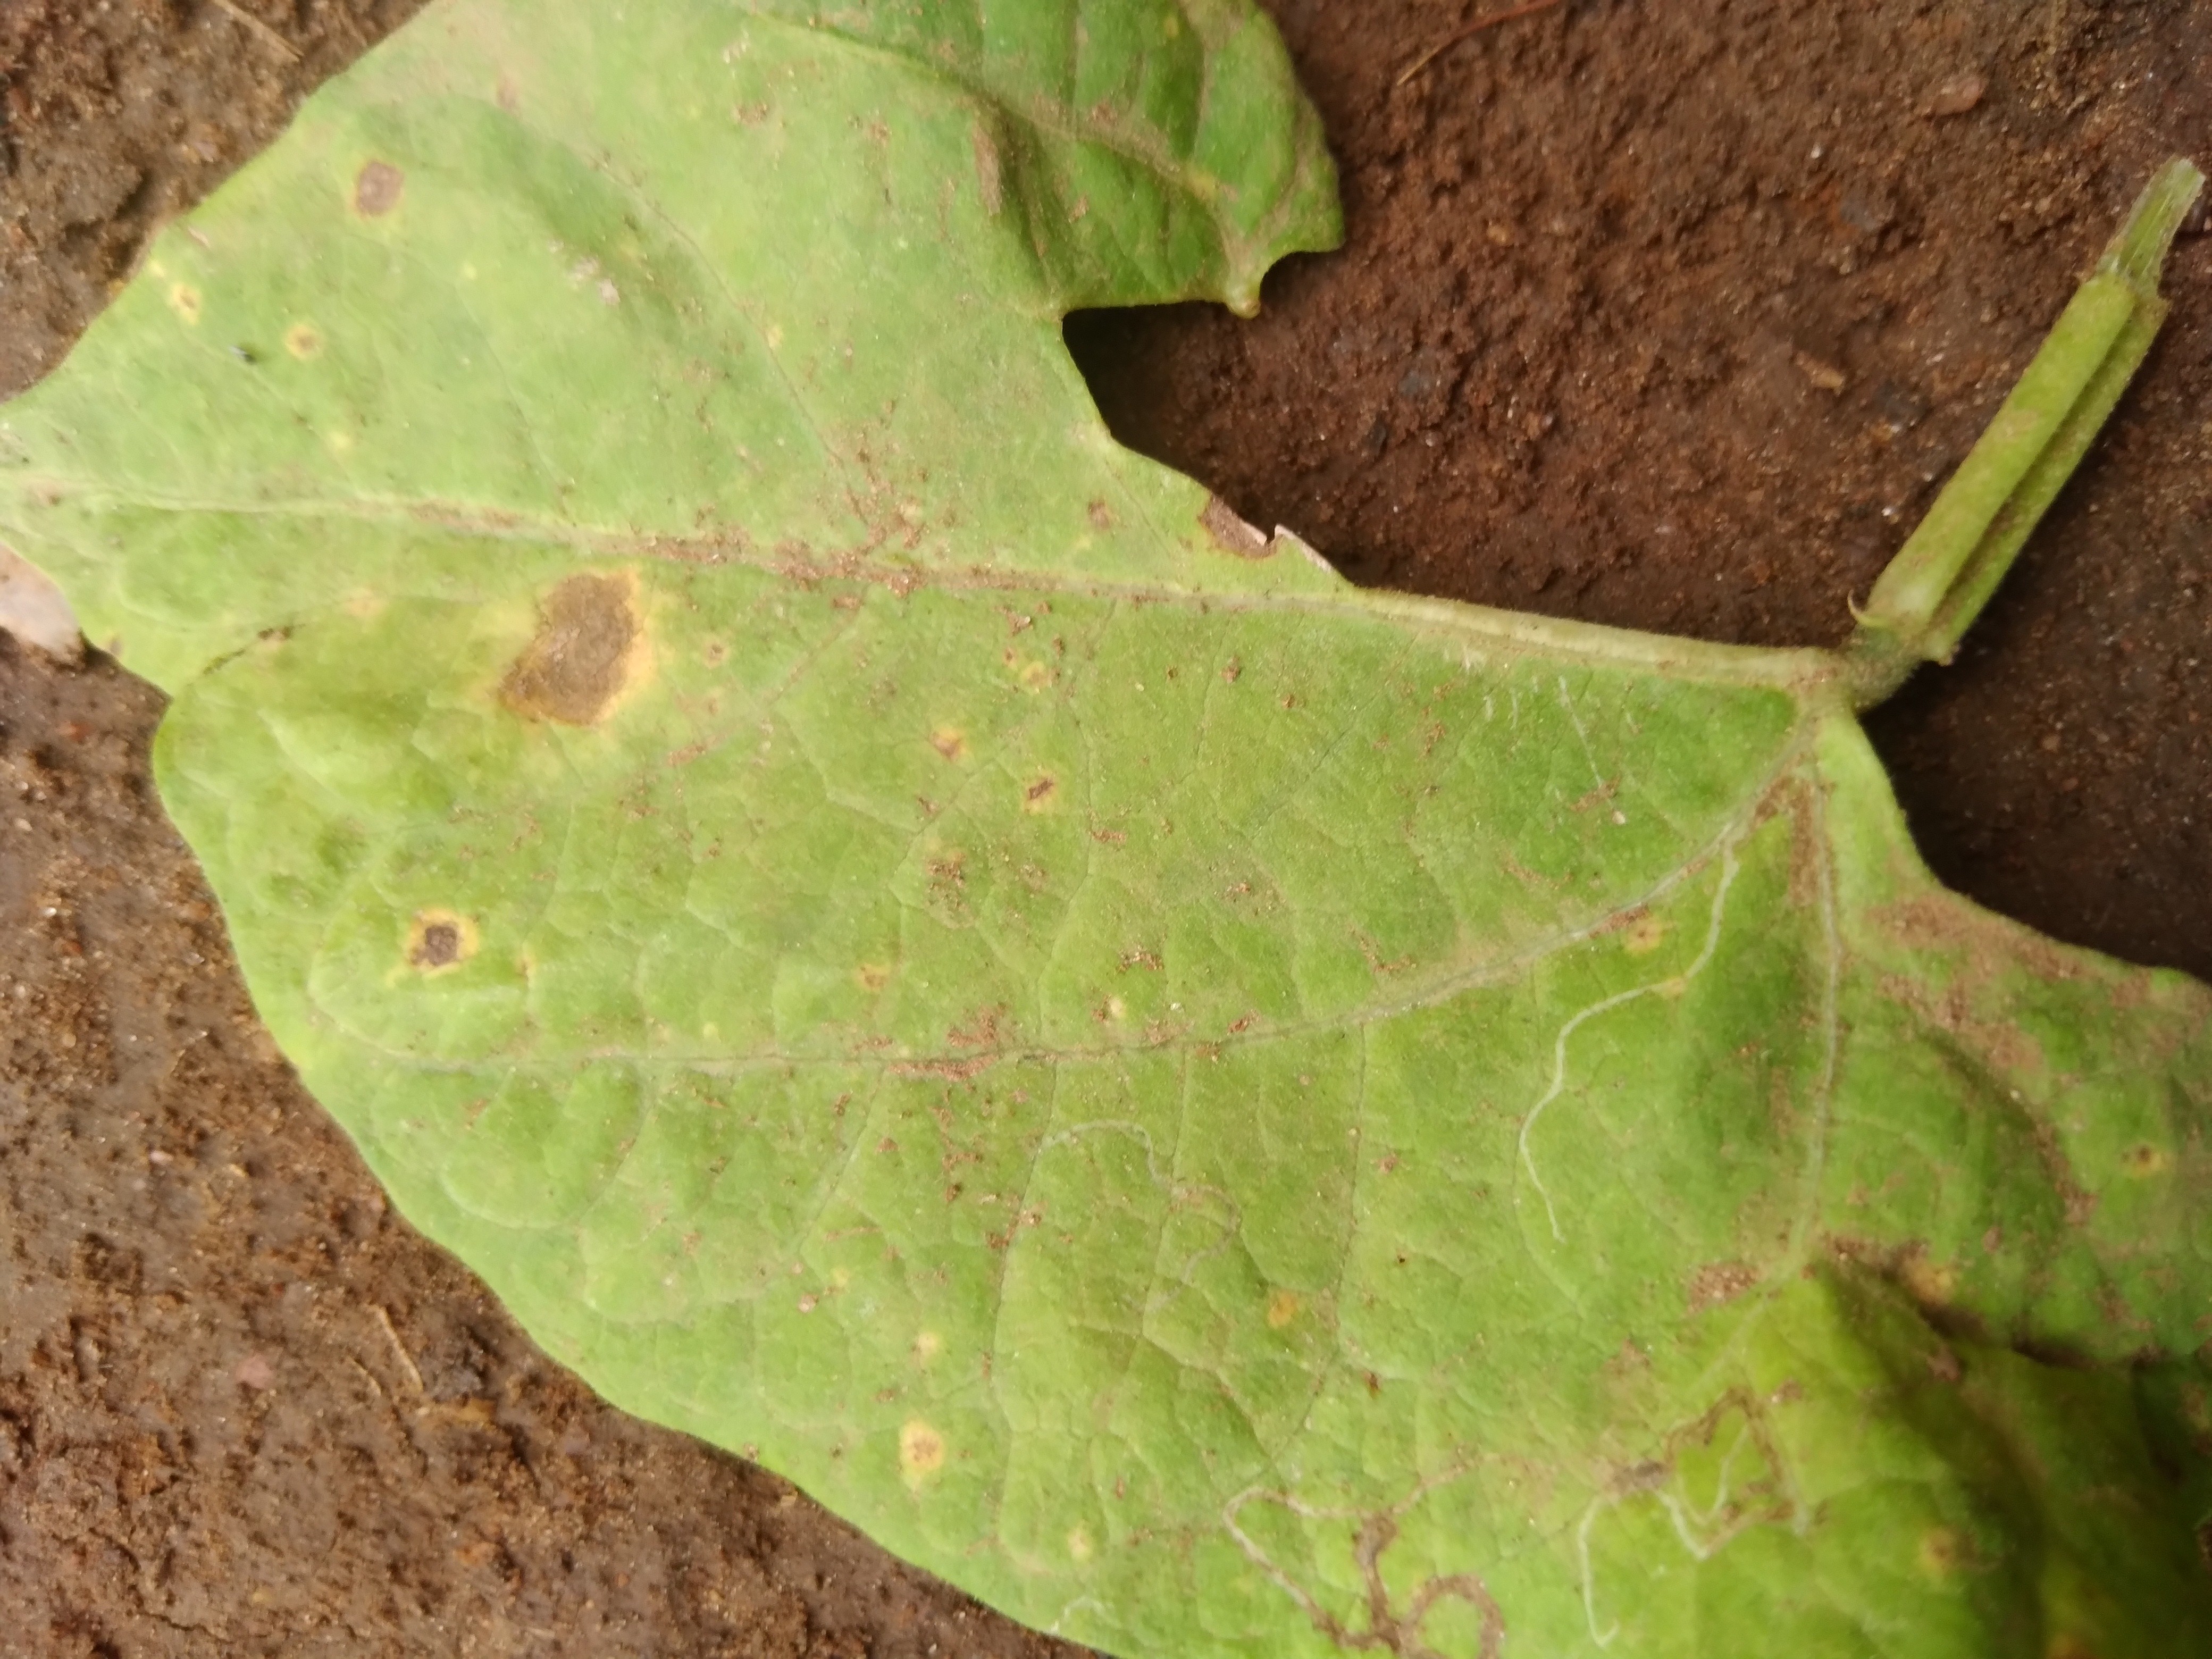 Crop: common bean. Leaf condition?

rust
